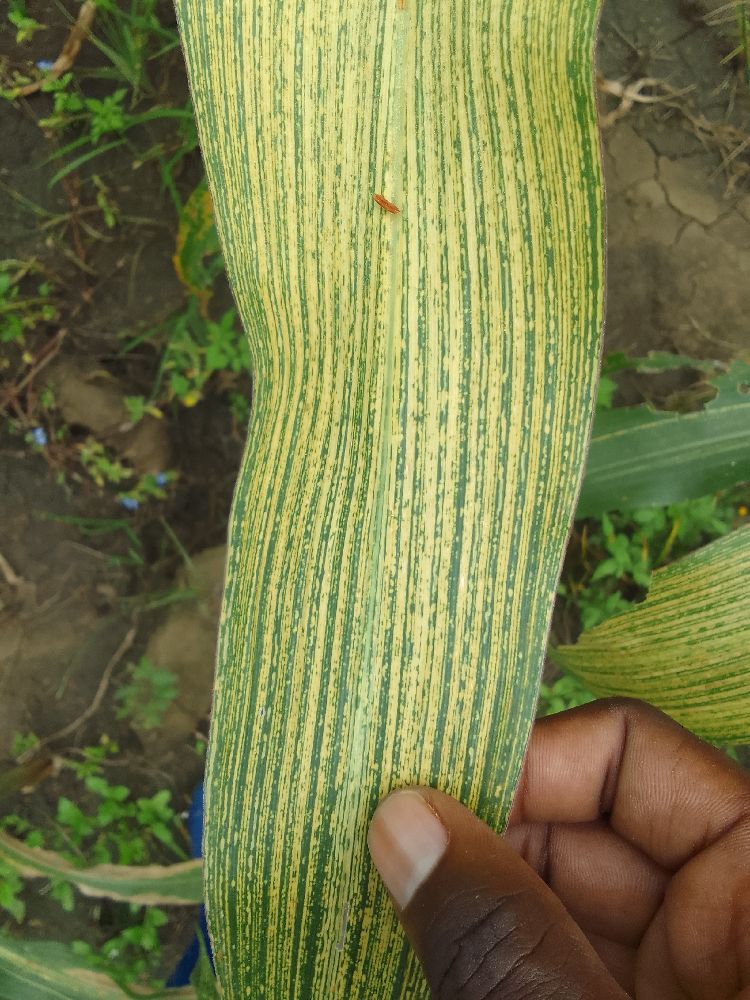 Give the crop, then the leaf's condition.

maize, maize streak virus
